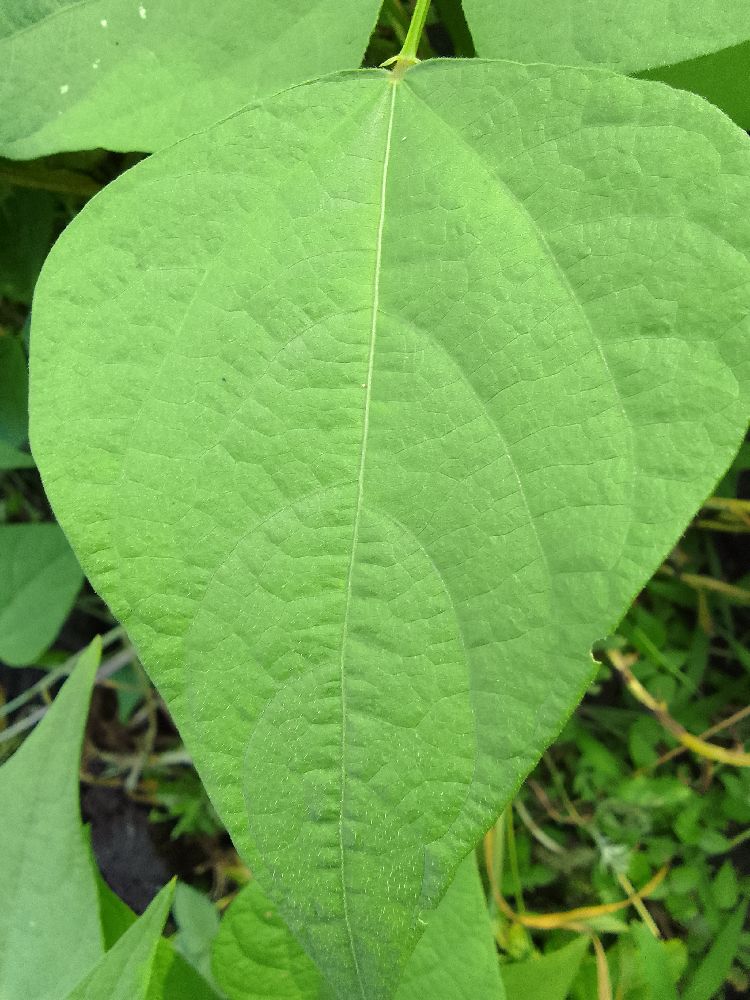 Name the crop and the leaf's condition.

common bean, healthy
